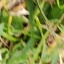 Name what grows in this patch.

grass
